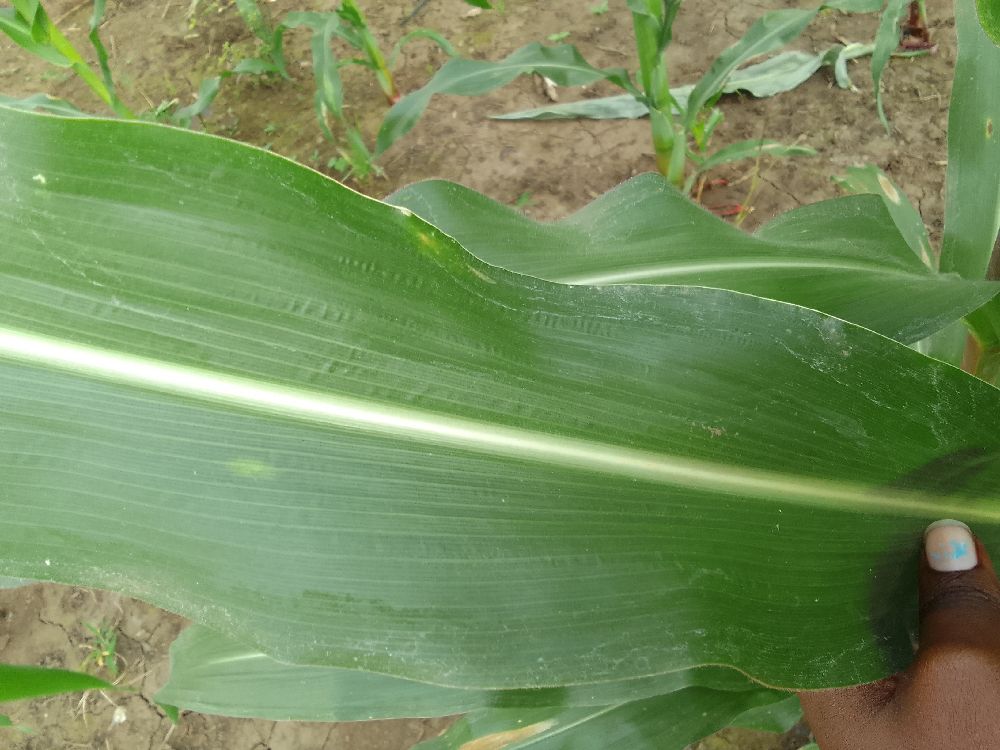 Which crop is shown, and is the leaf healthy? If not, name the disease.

maize, healthy
